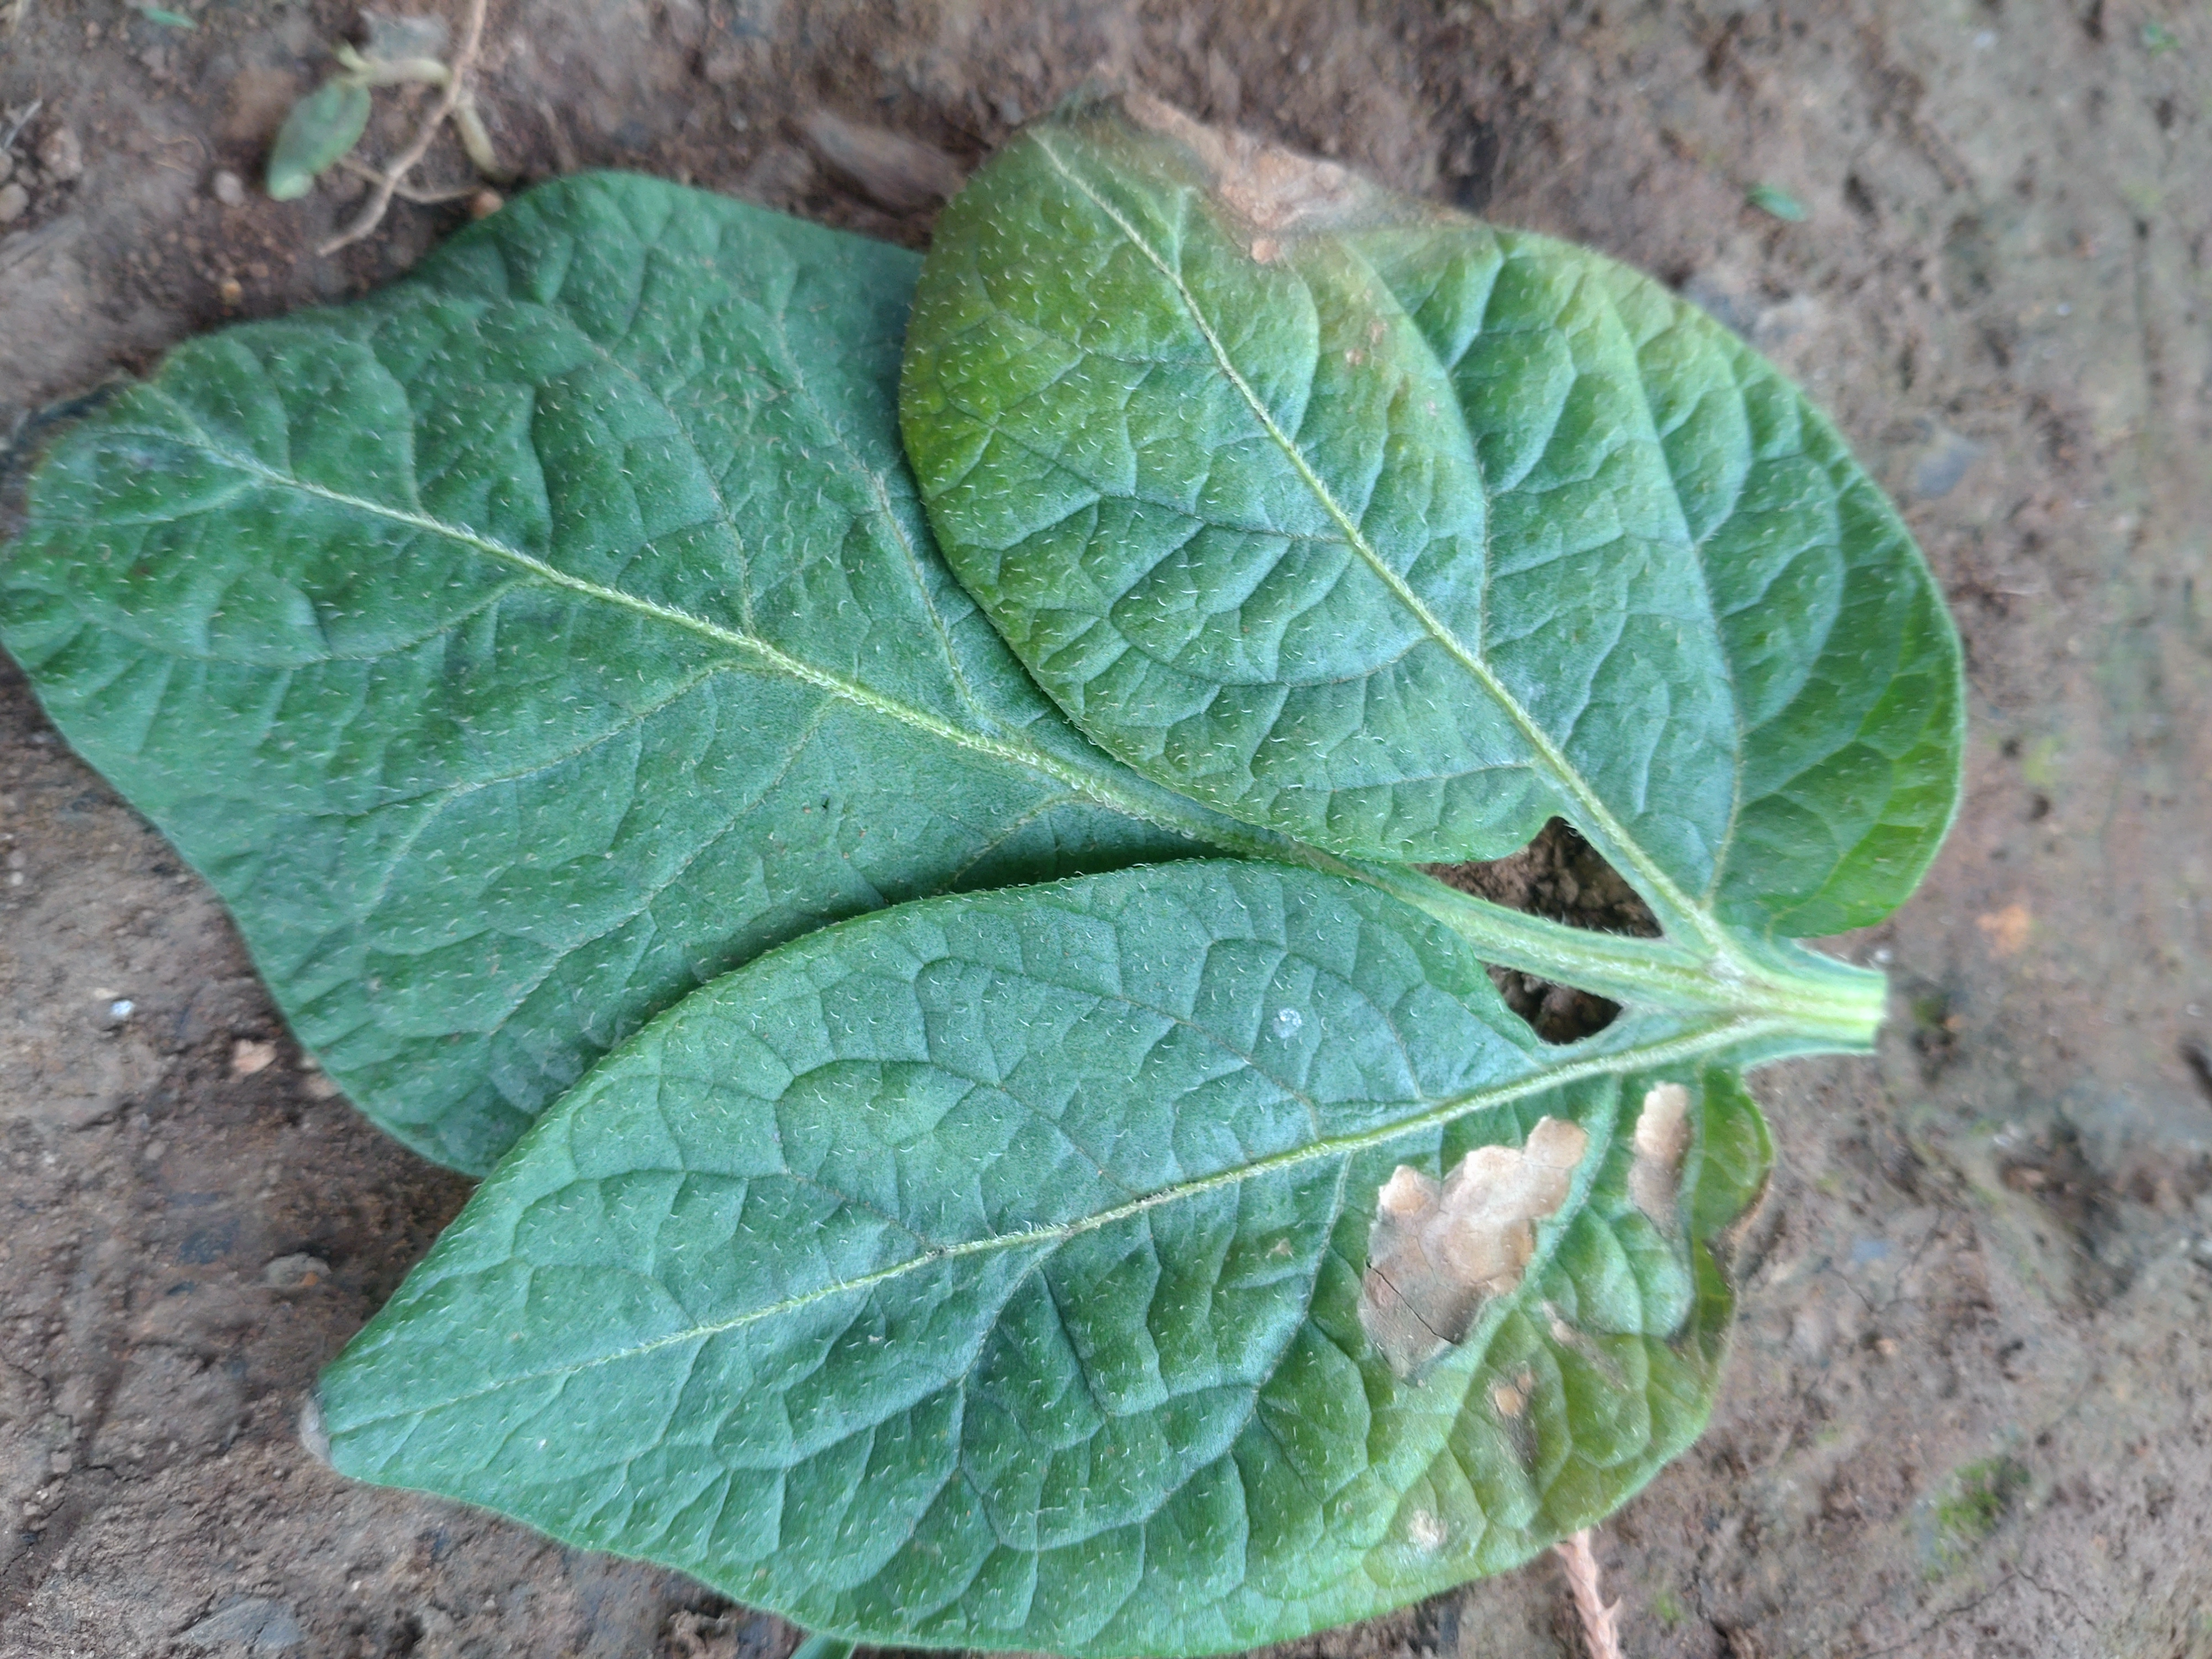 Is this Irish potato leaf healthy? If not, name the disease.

early blight
